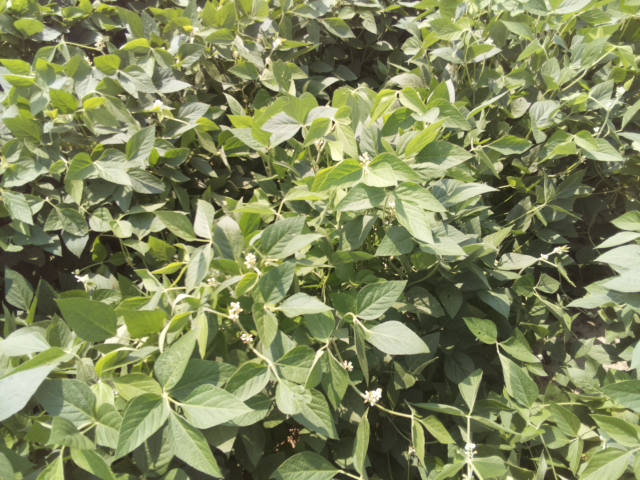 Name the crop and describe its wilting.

soybean, leaves with no wilting
